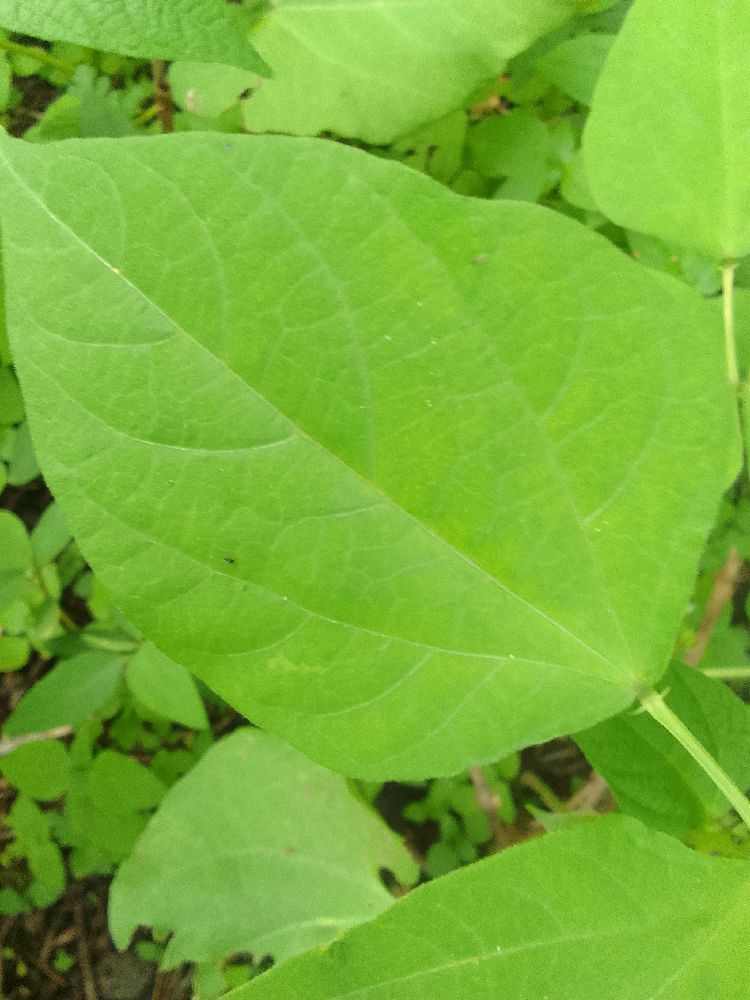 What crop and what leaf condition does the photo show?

common bean, healthy
